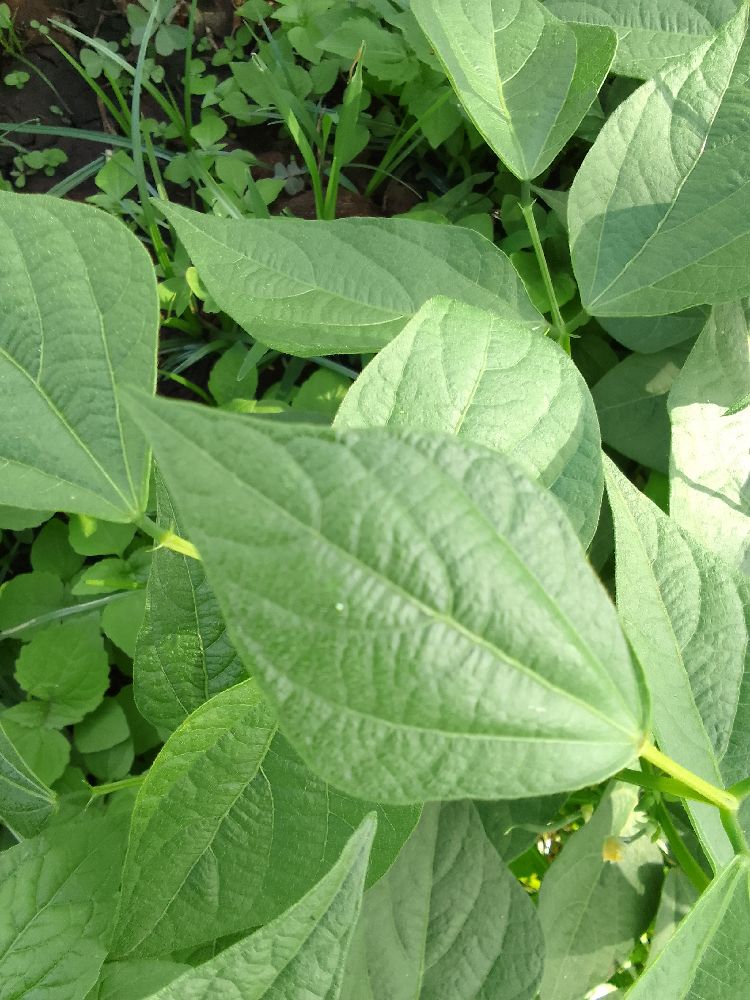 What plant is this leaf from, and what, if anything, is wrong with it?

common bean, healthy
